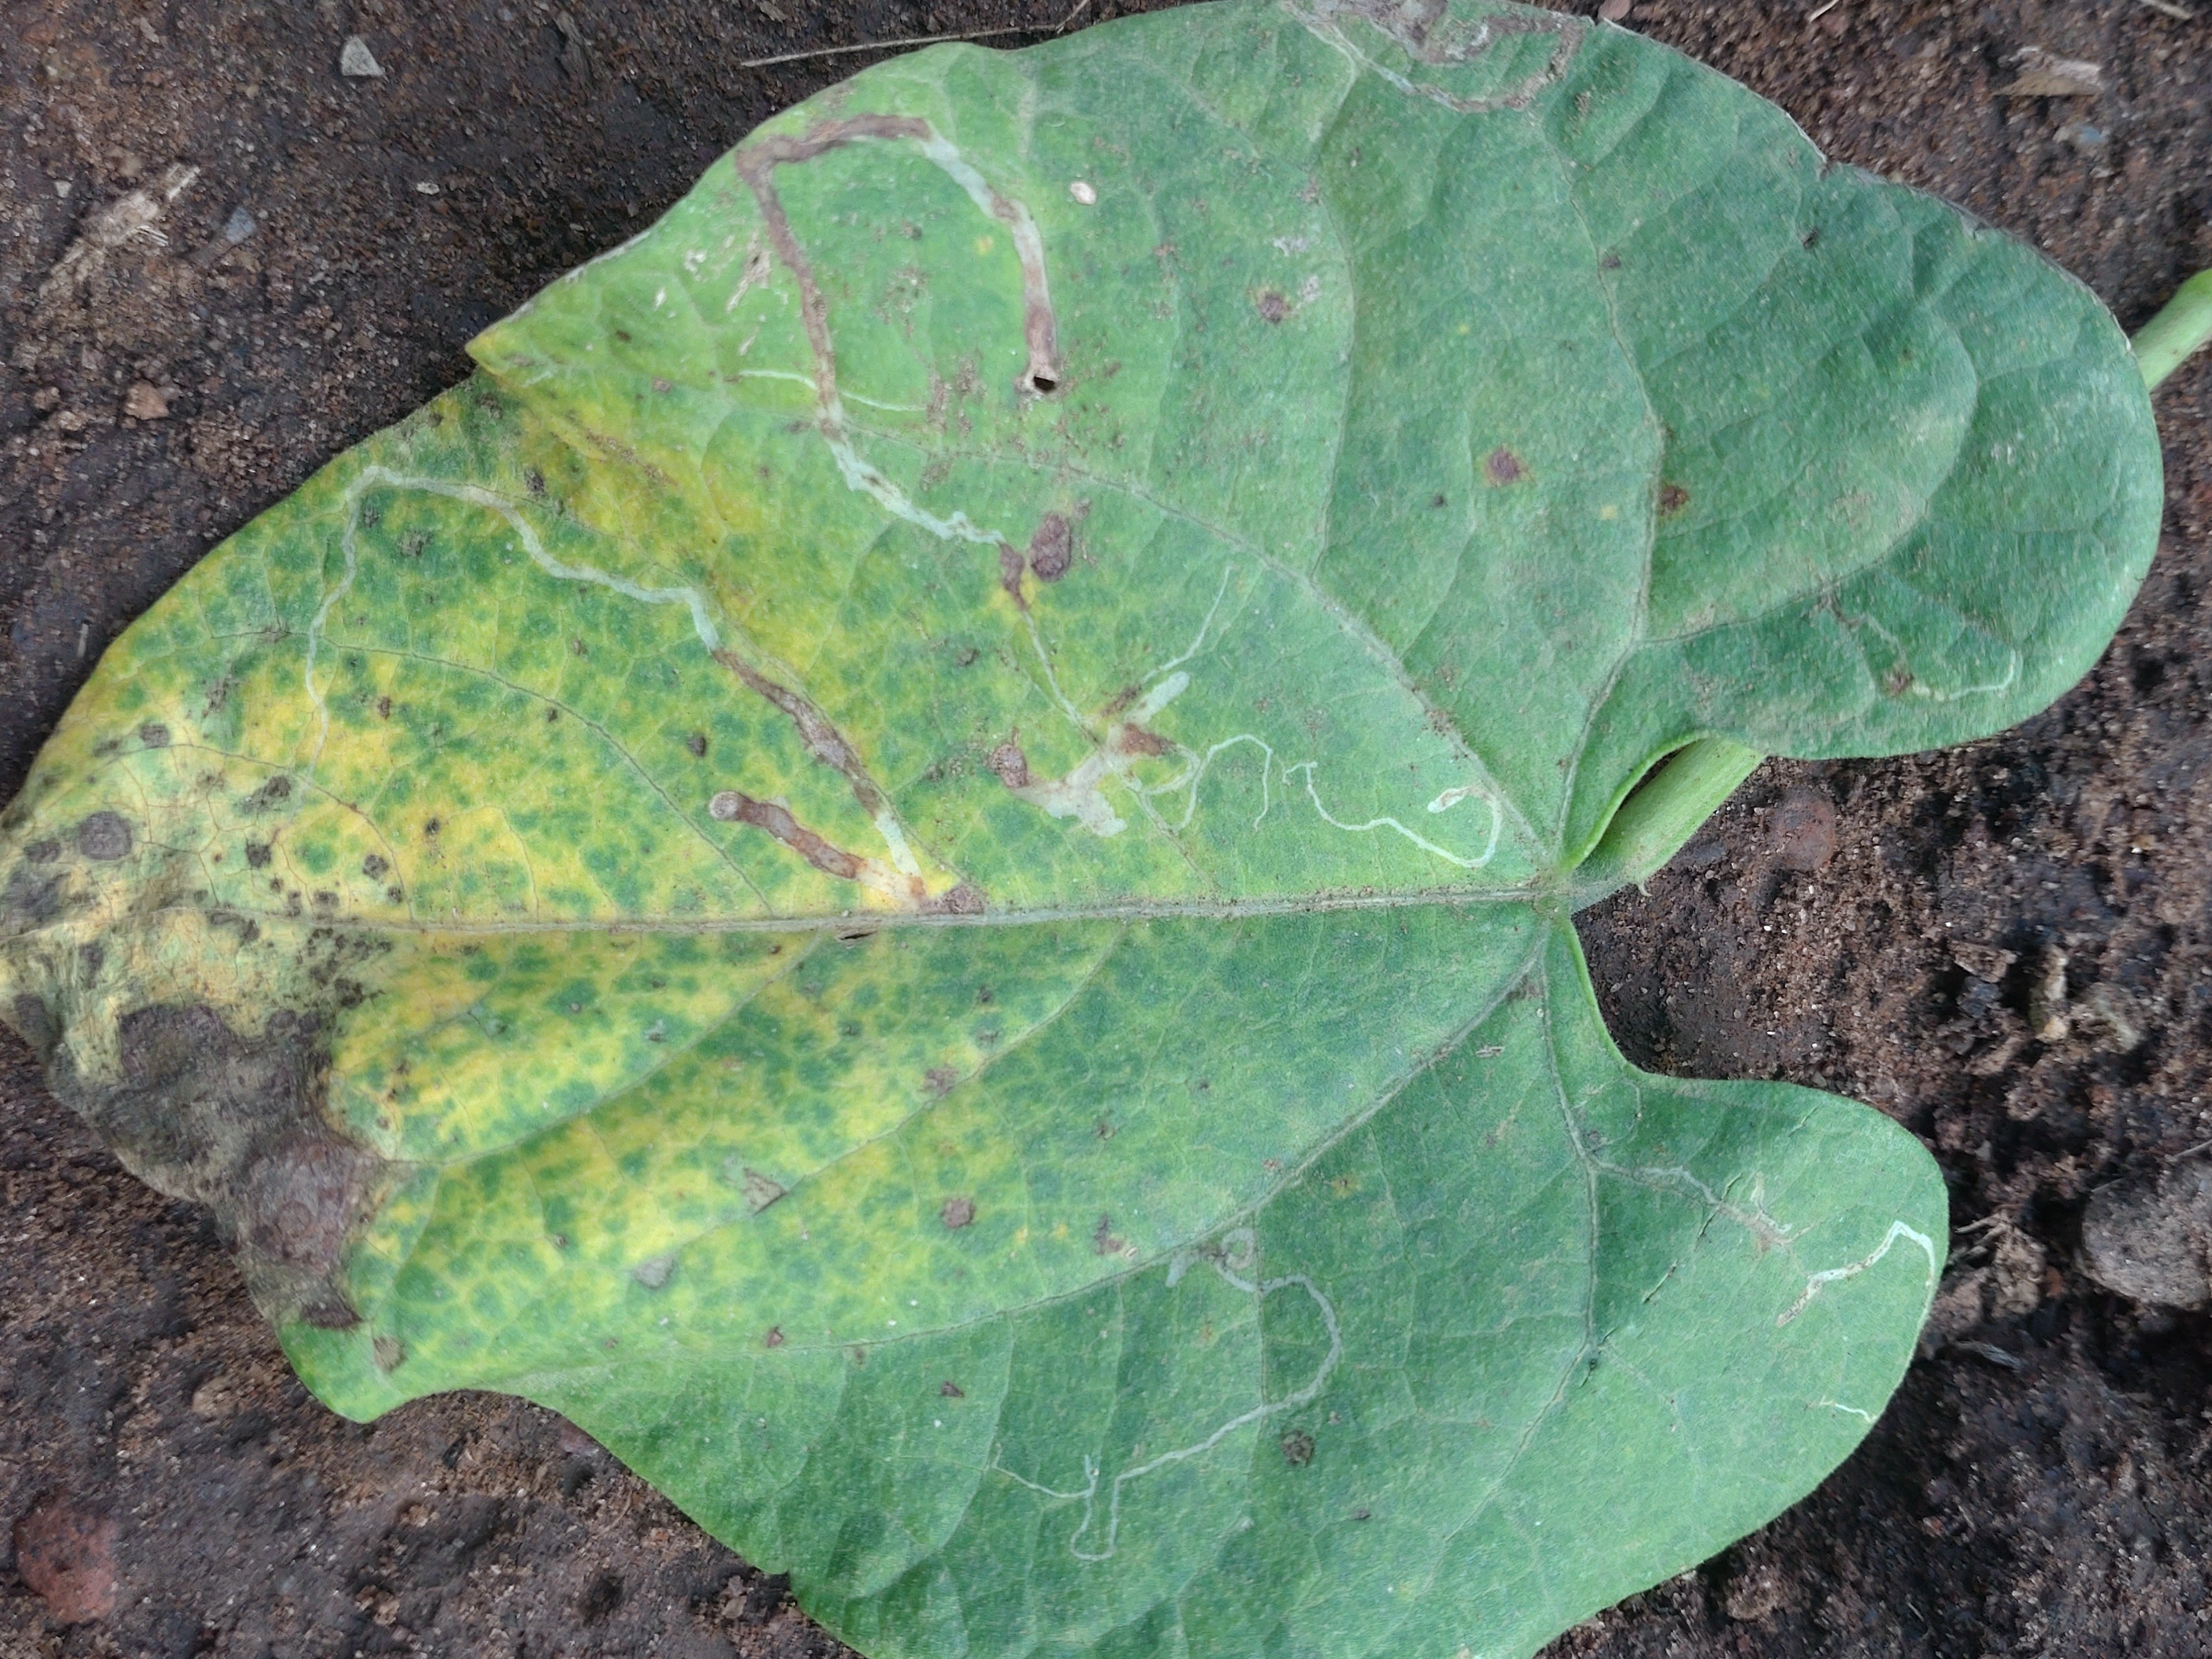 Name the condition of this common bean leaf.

anthracnose
